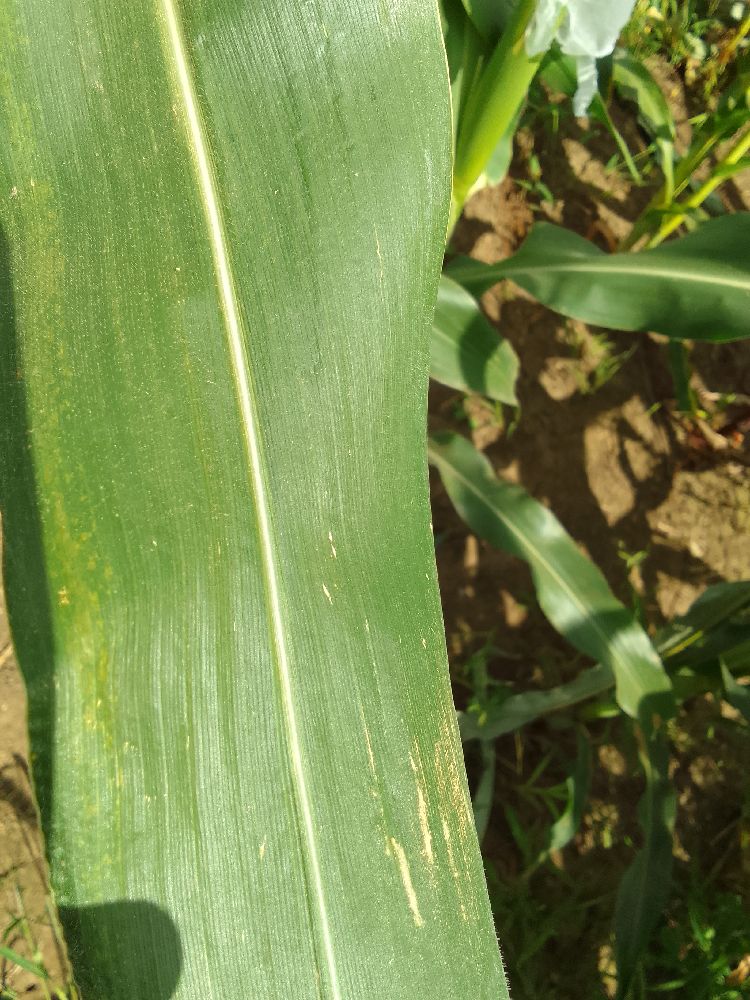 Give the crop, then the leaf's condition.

maize, healthy
